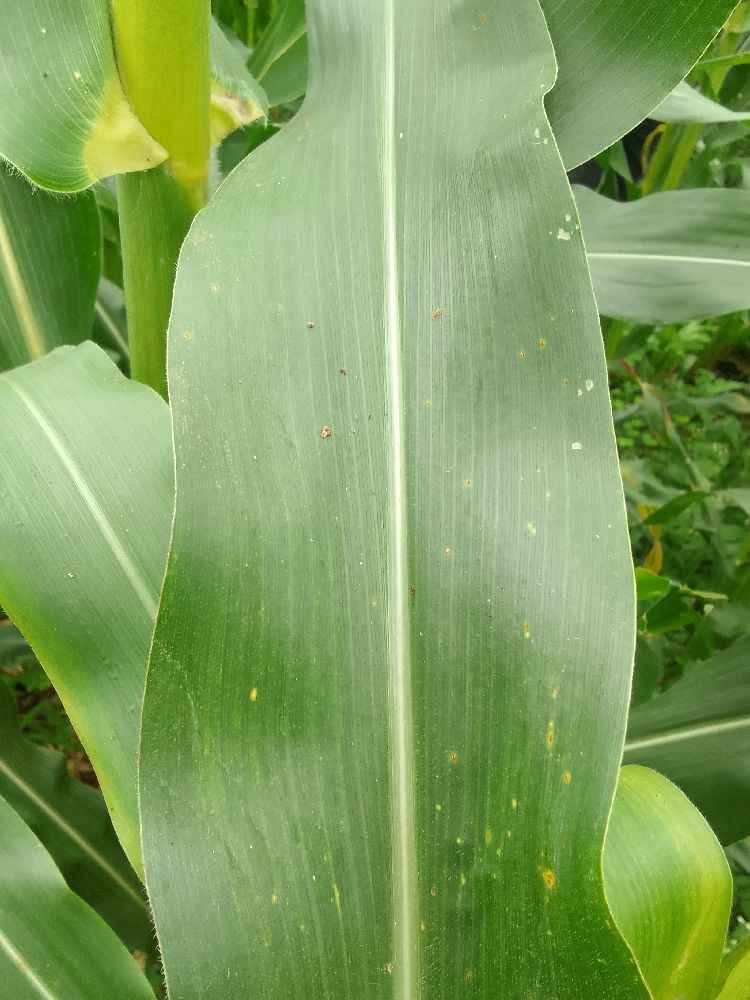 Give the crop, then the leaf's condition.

maize, healthy
